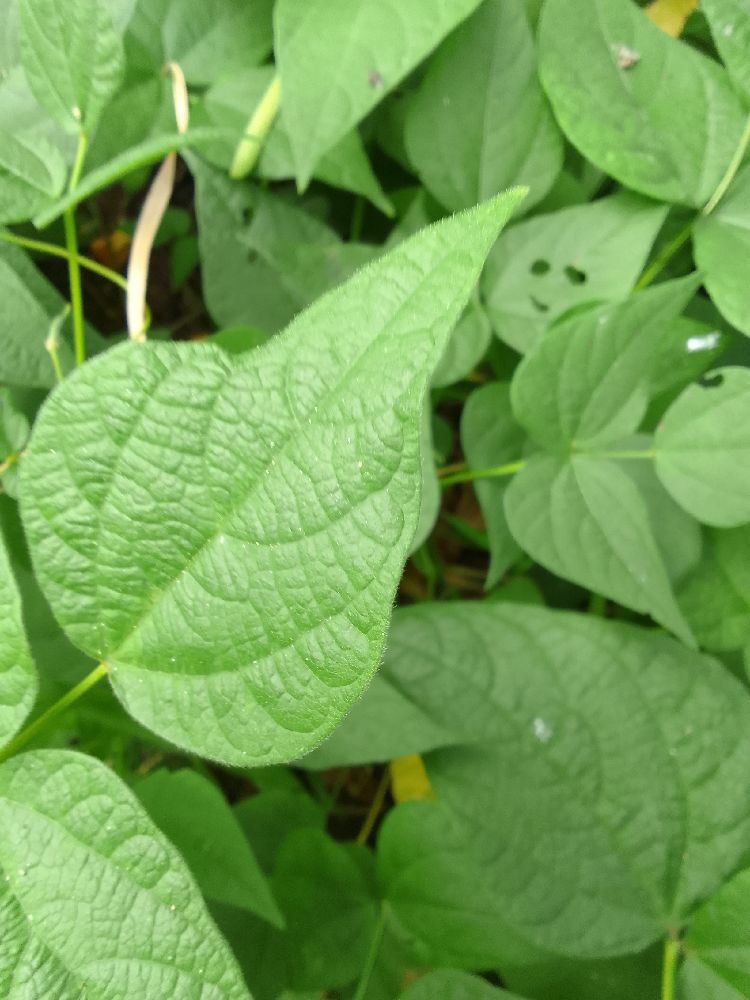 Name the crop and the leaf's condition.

common bean, healthy
